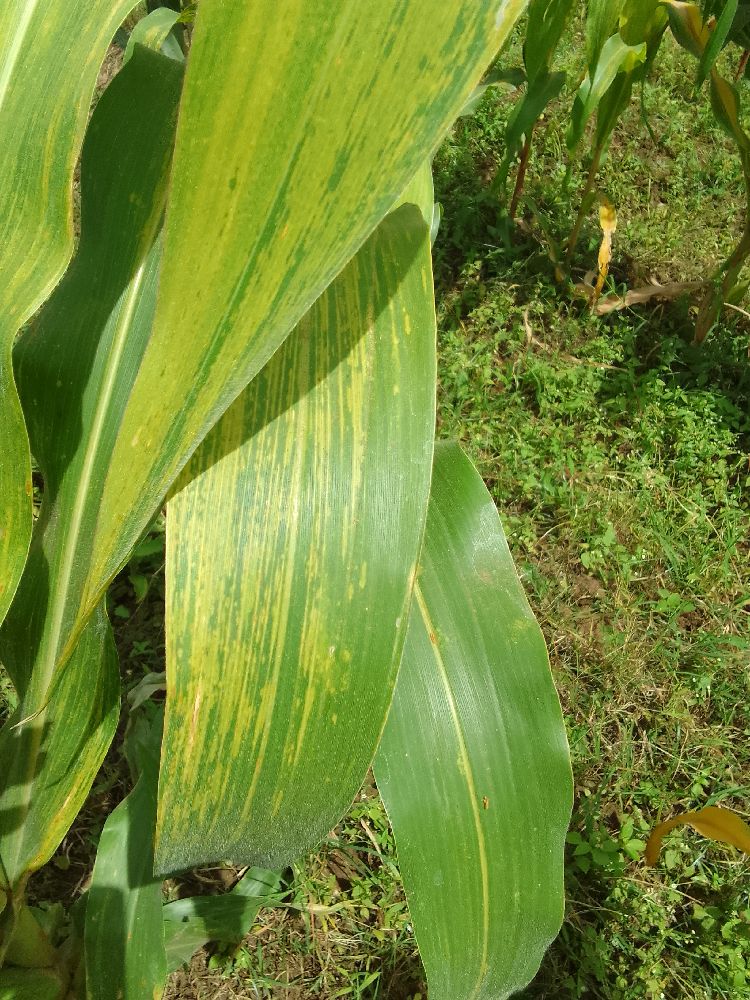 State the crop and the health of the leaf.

maize, maize lethal necrosis
